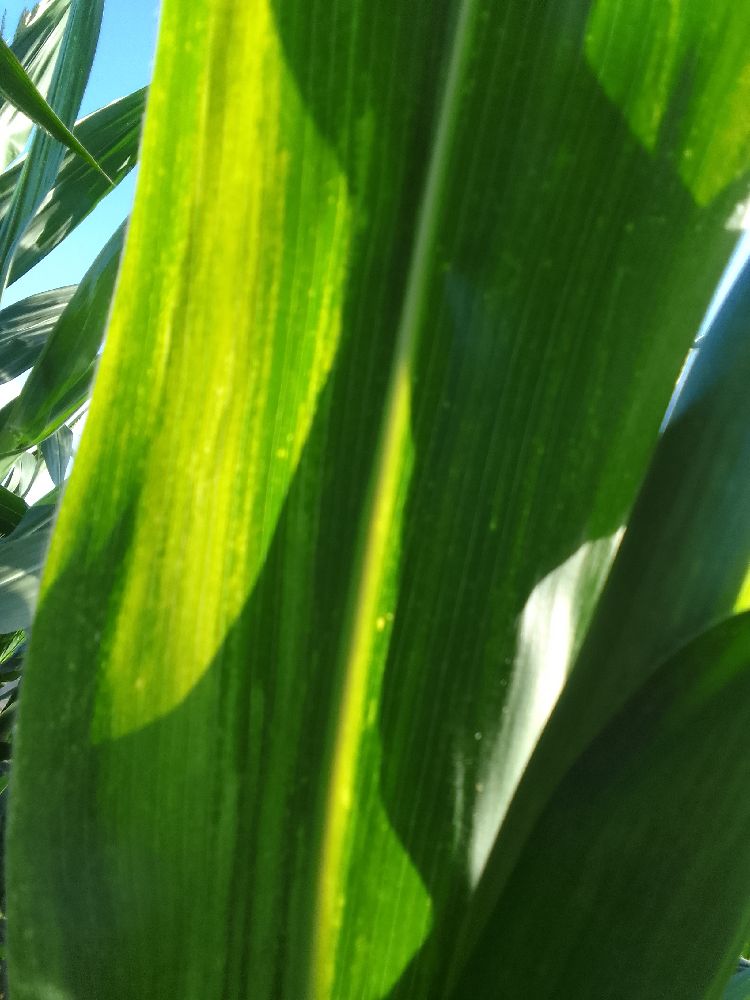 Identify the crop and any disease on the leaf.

maize, maize lethal necrosis
